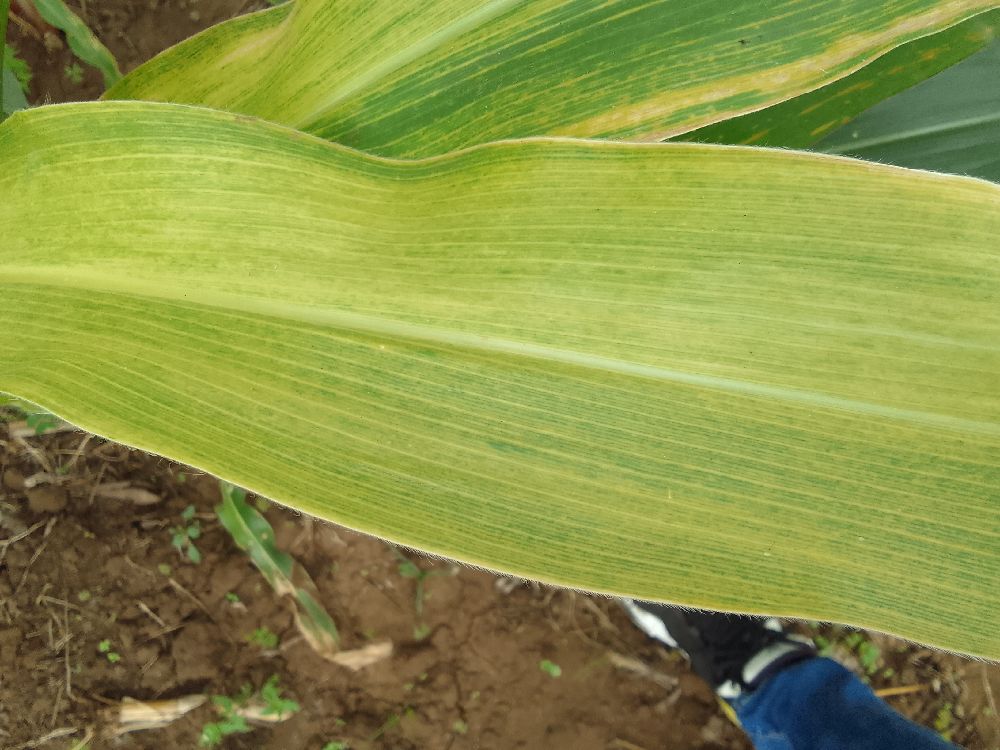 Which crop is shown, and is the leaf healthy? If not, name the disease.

maize, maize lethal necrosis
